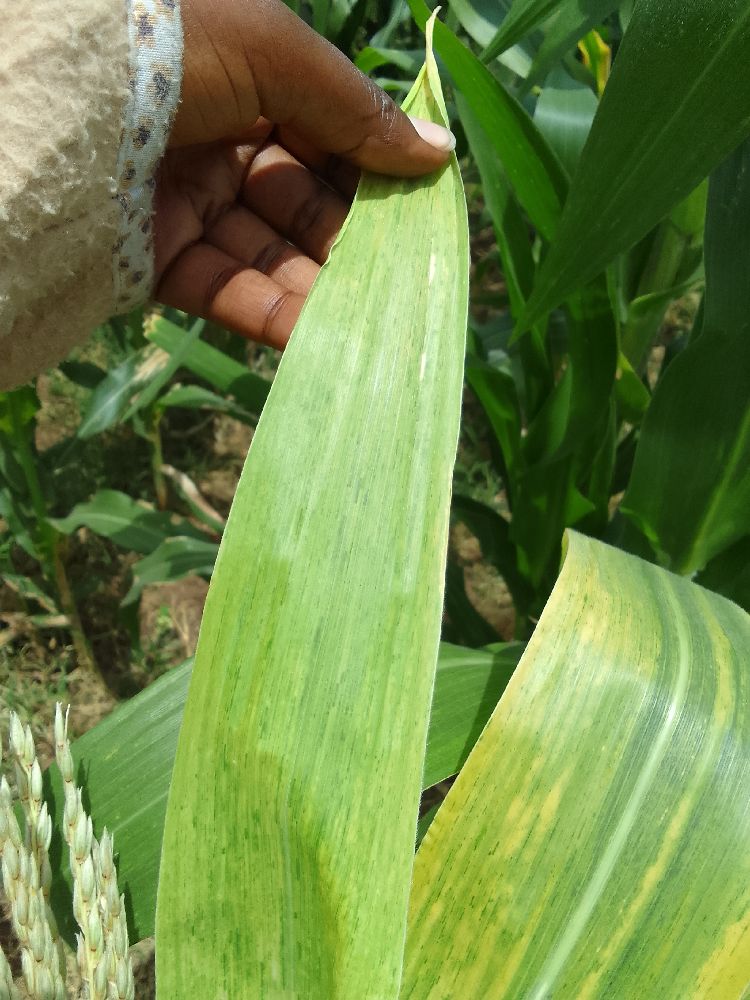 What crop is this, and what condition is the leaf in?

maize, maize lethal necrosis
